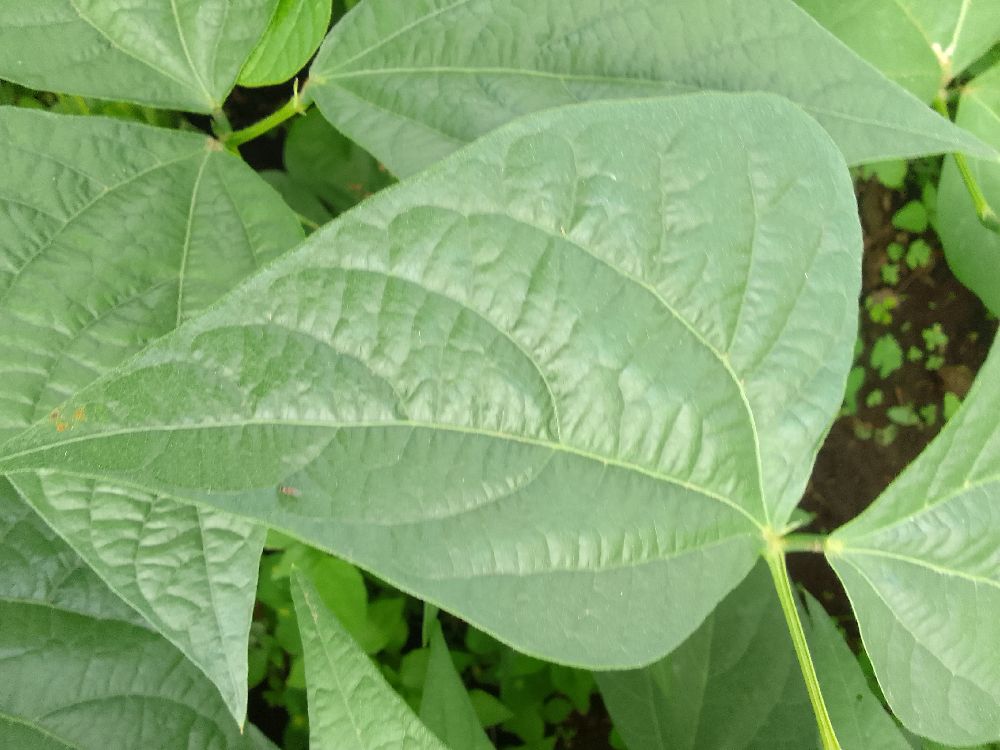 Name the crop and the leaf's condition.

common bean, healthy
